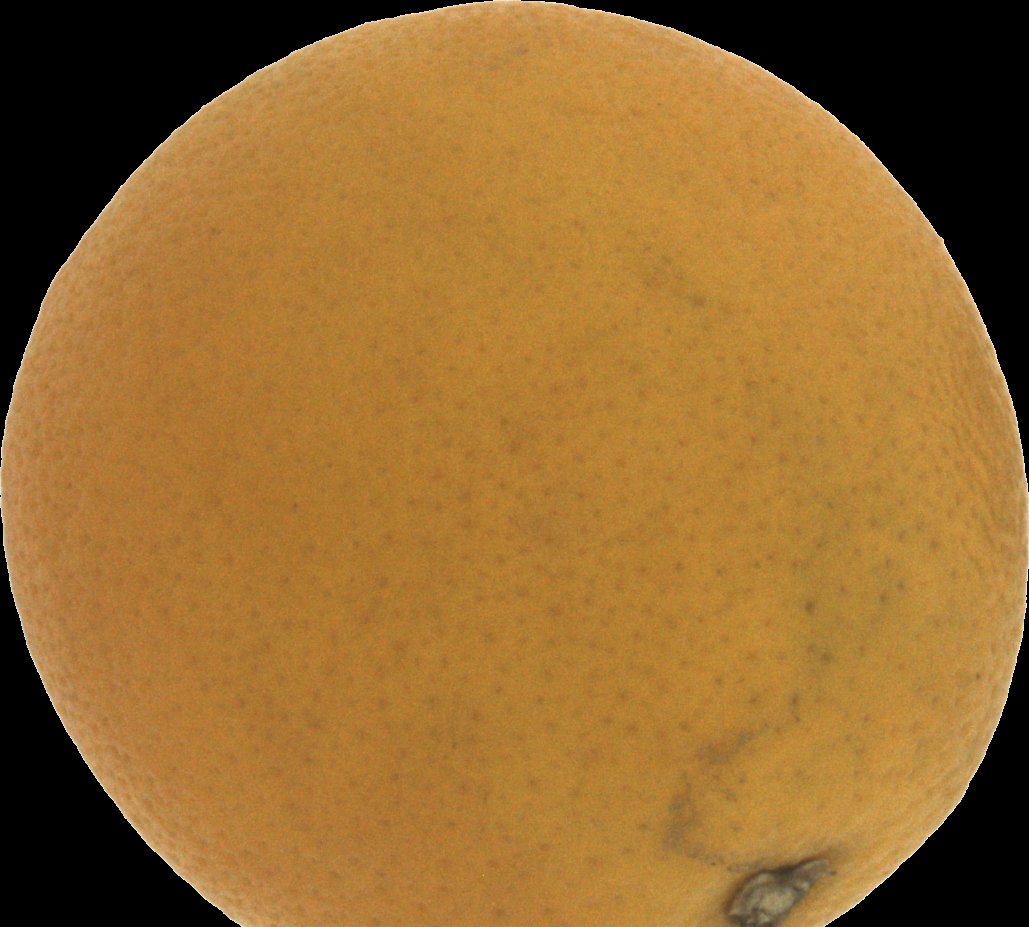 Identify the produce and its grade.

orange, bad
